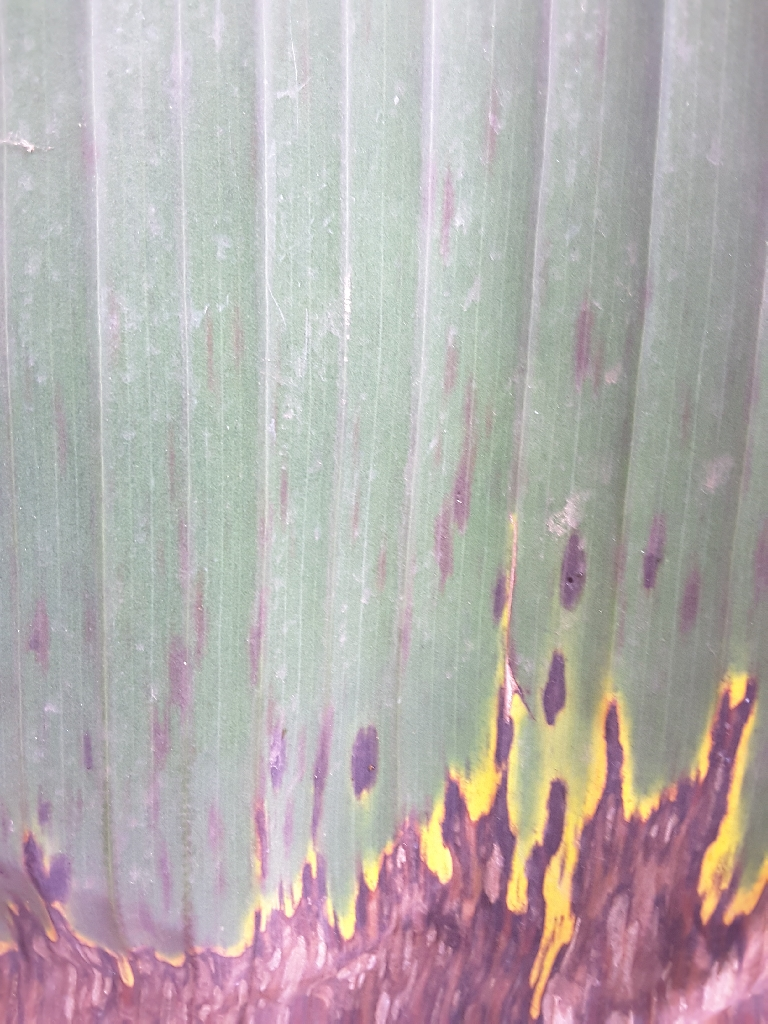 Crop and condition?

banana, black sigatoka
